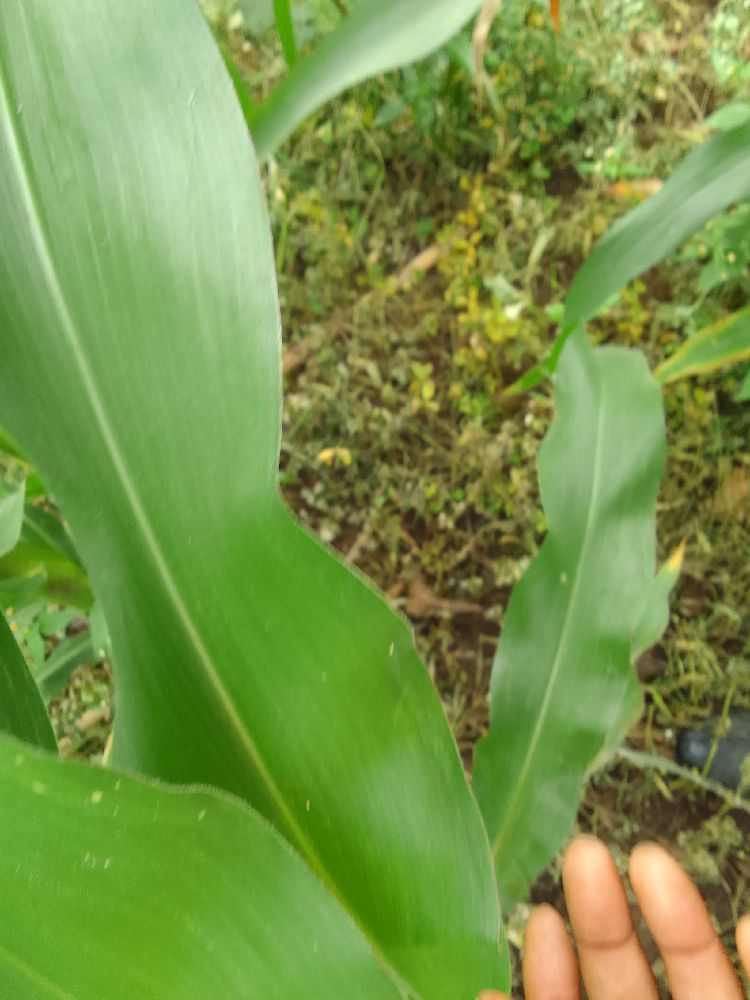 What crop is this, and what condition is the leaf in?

maize, healthy
